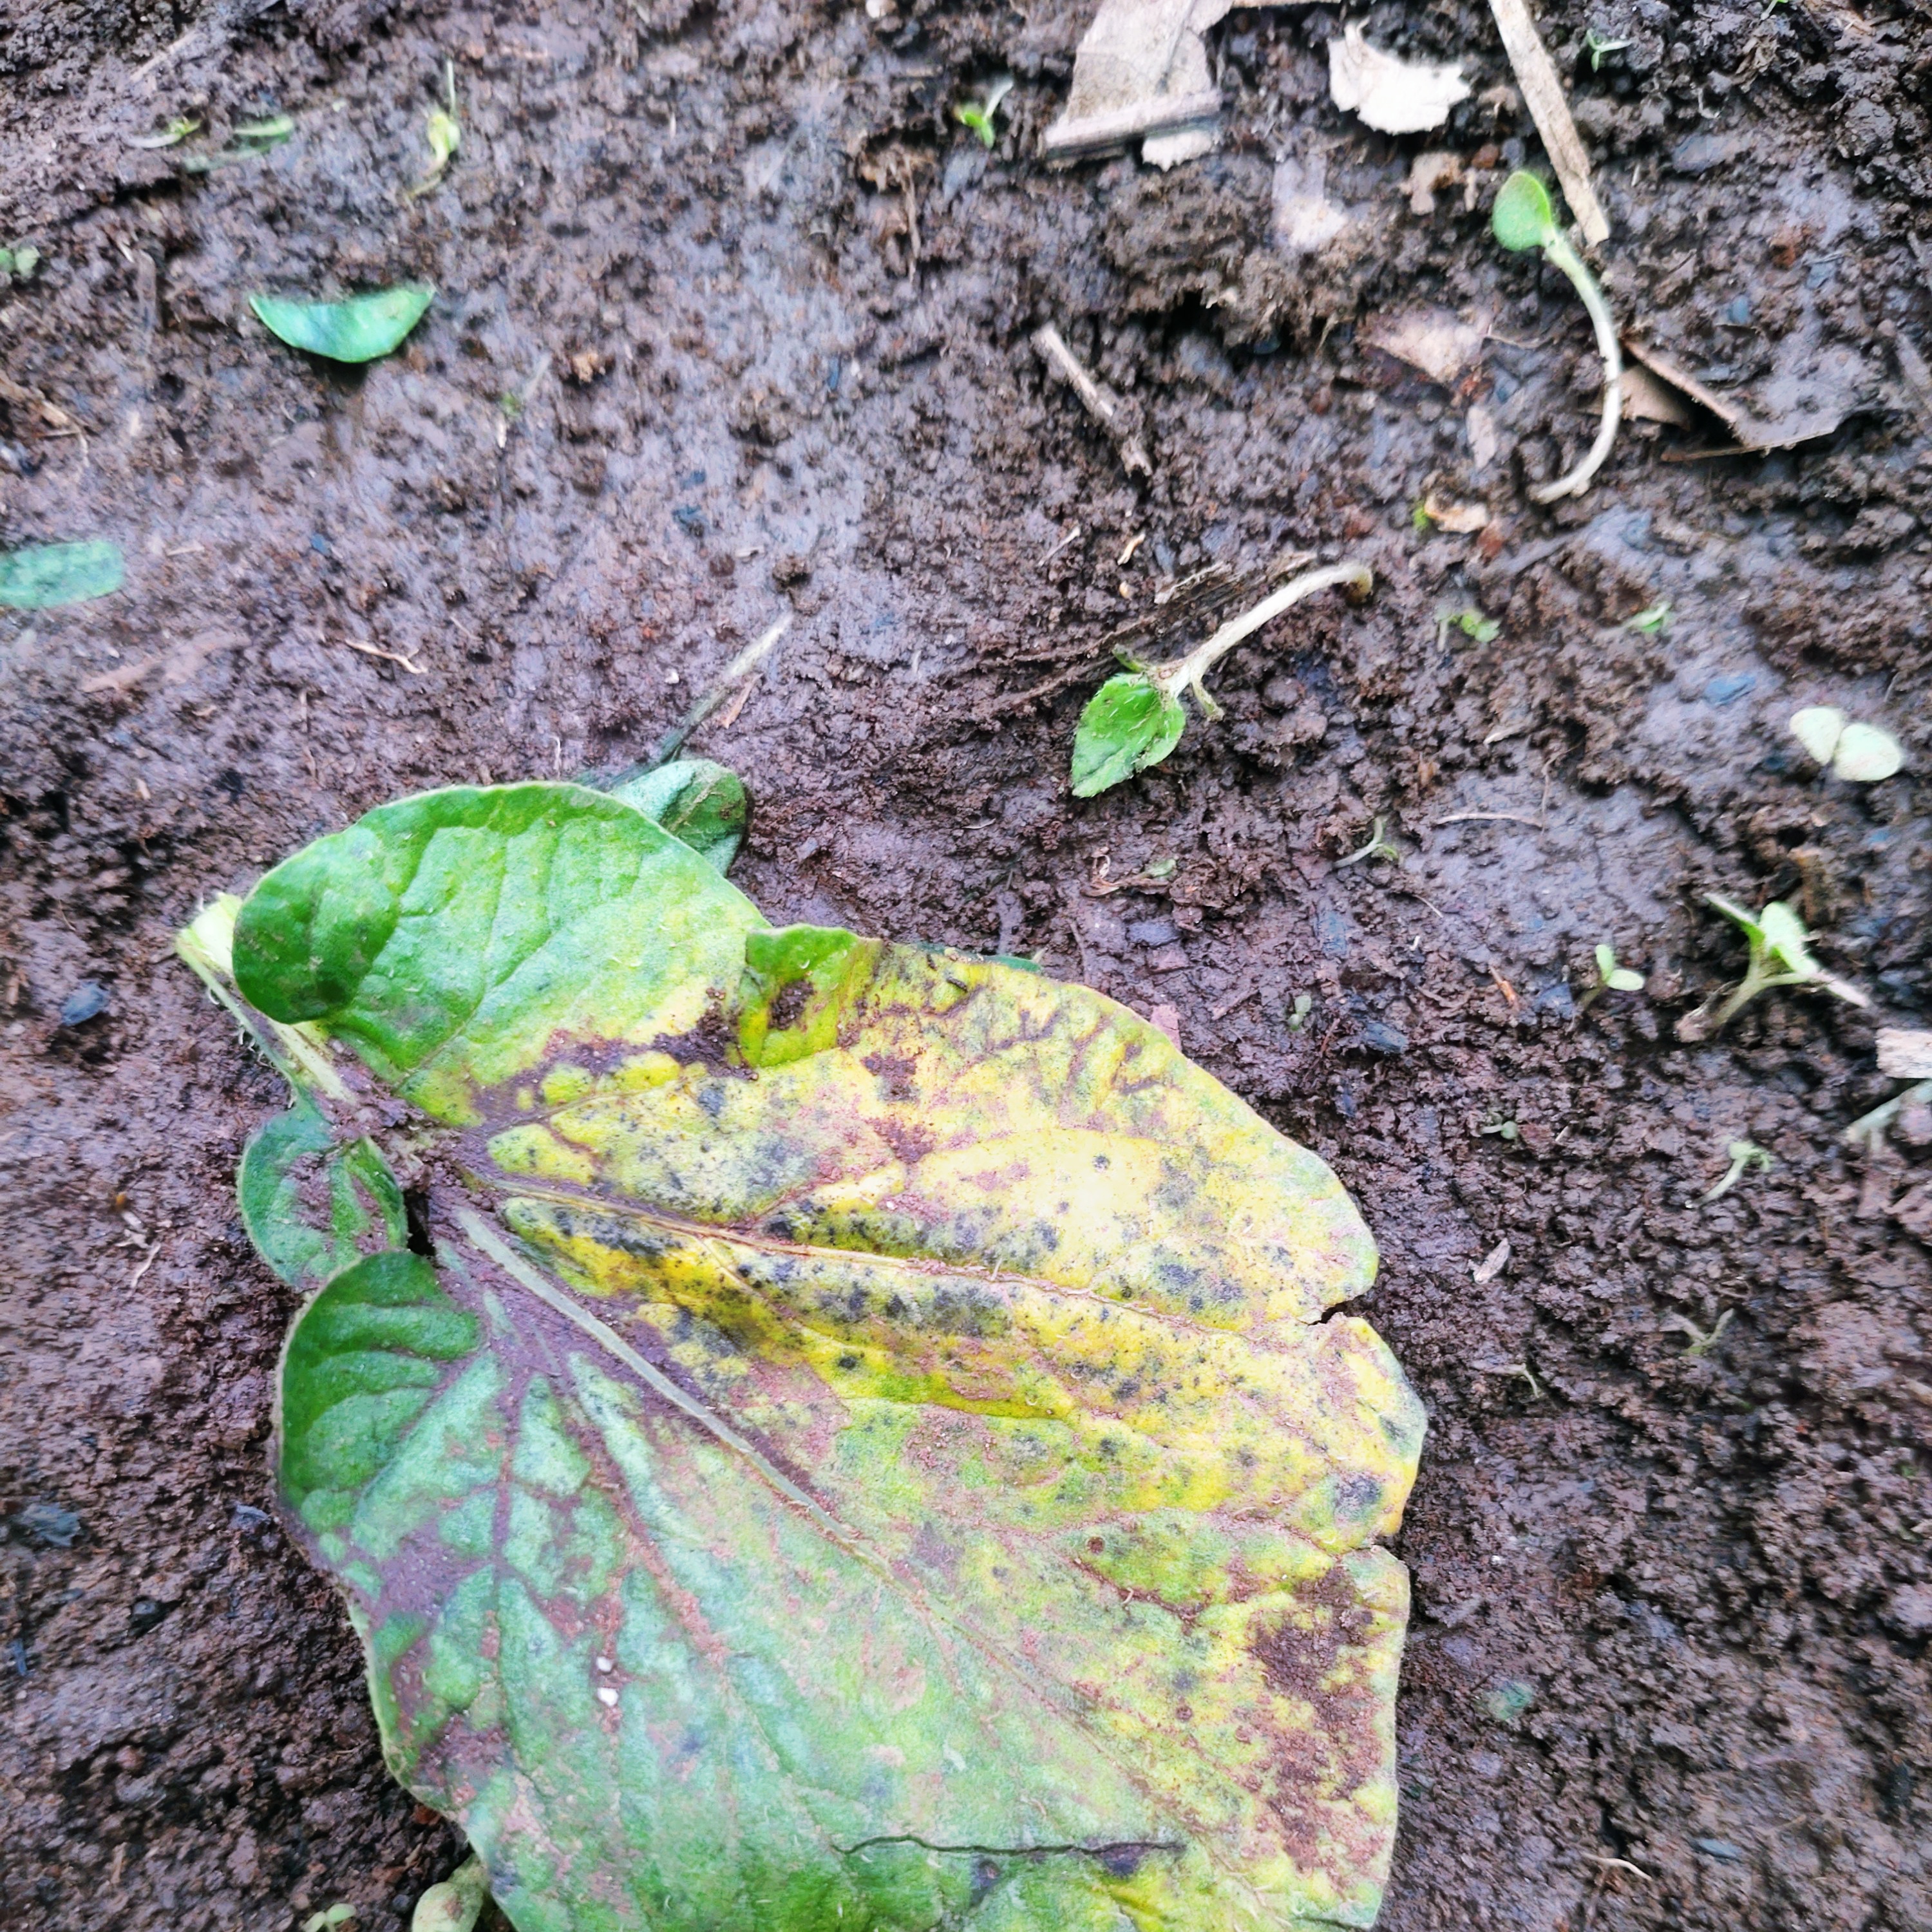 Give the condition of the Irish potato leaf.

late blight
